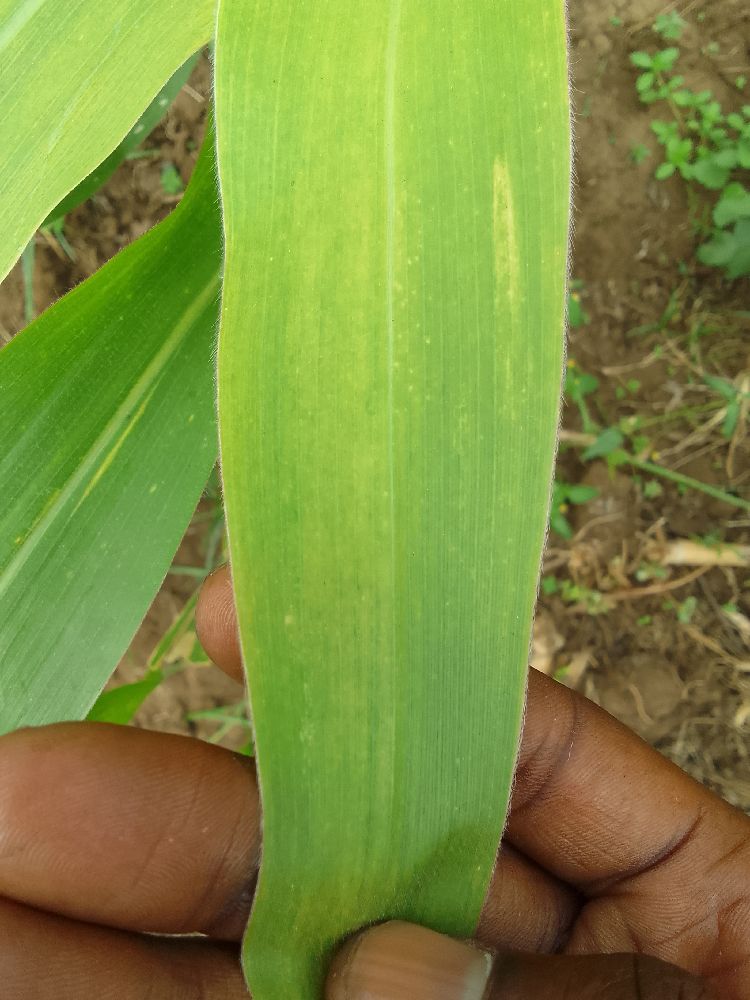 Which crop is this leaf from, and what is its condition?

maize, maize lethal necrosis
